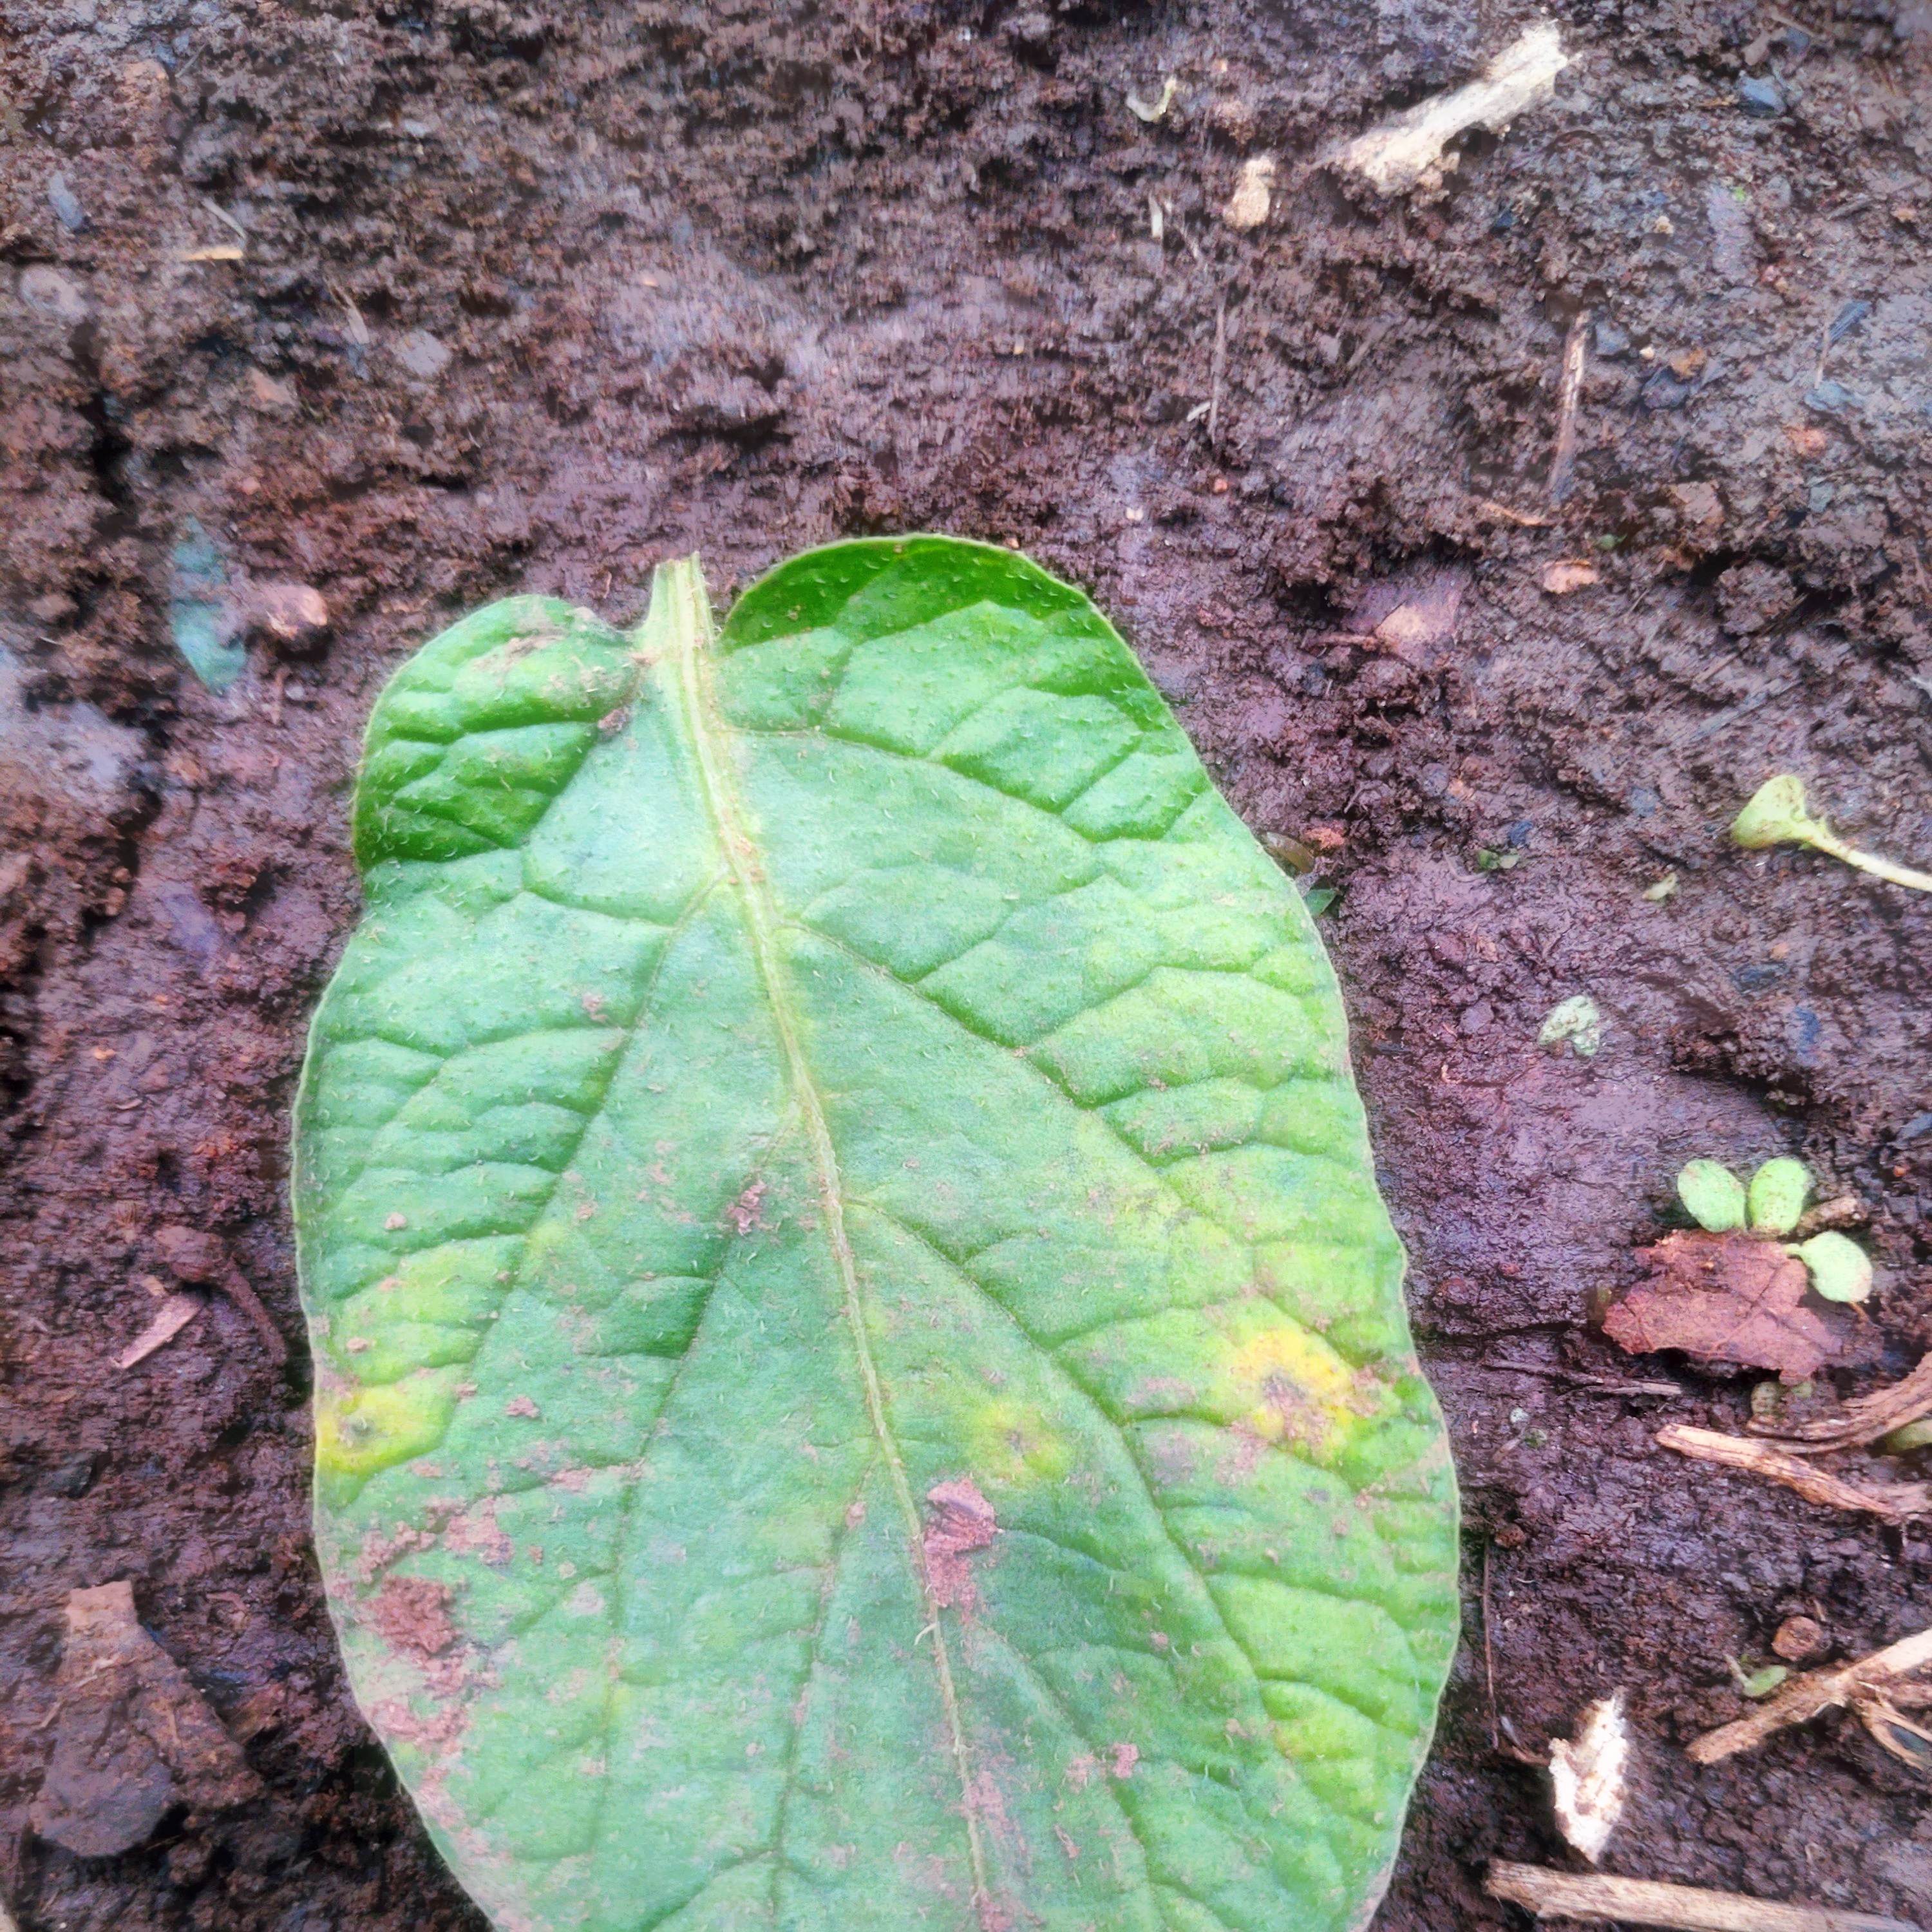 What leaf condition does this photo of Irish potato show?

late blight
